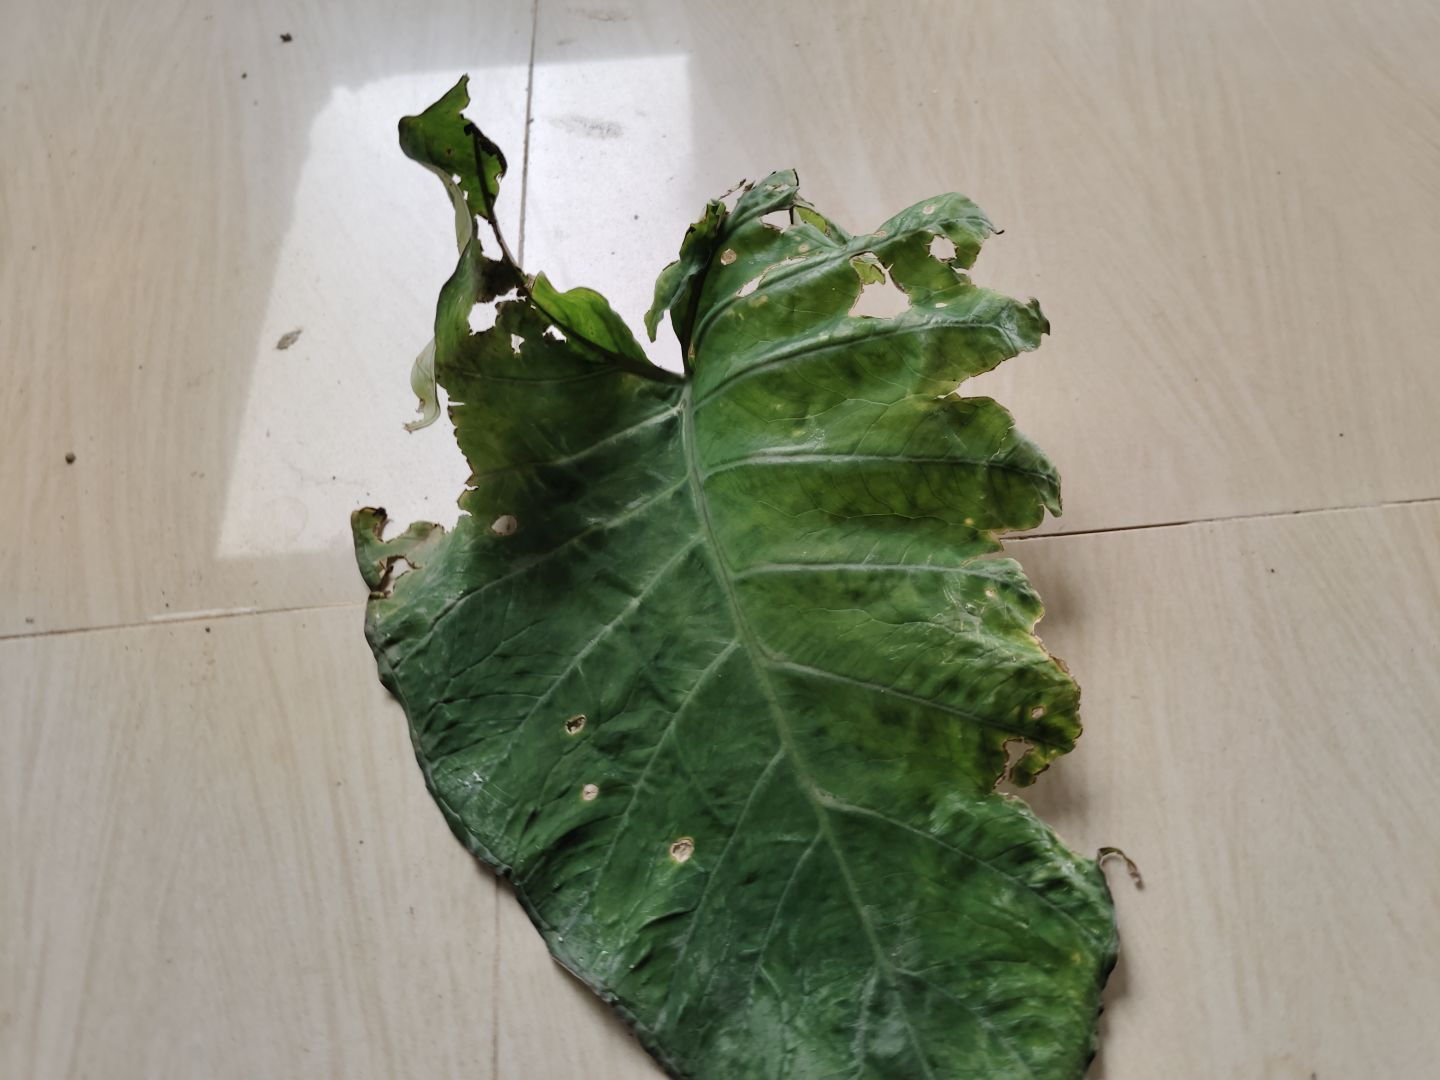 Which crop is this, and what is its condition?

taro, leaf blight
